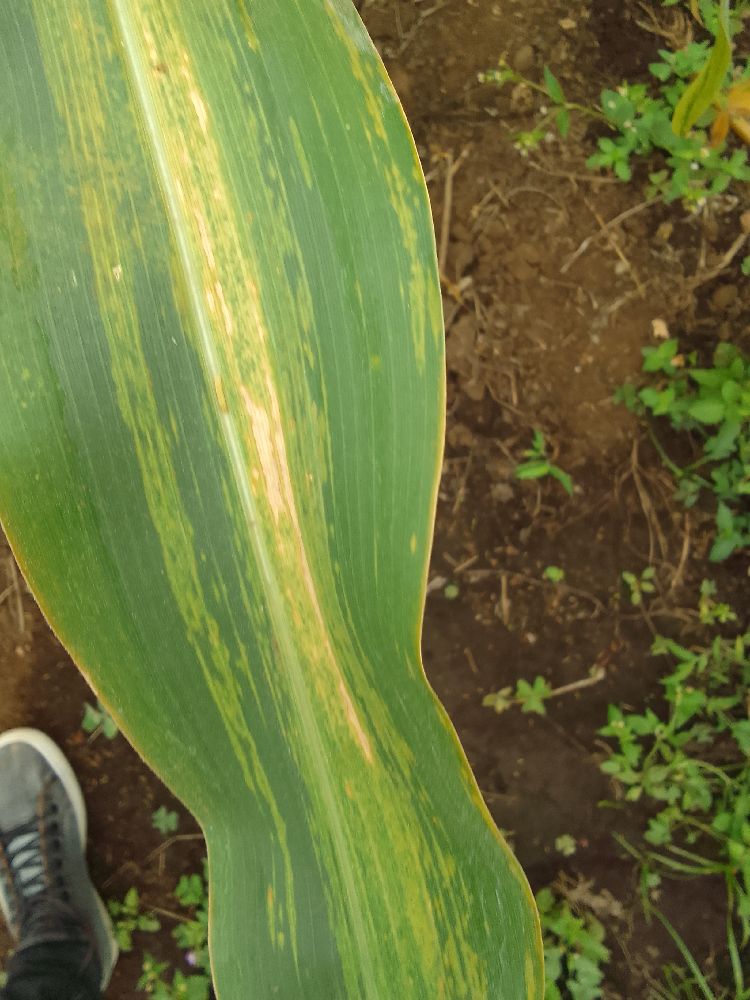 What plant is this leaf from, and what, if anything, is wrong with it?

maize, maize lethal necrosis
